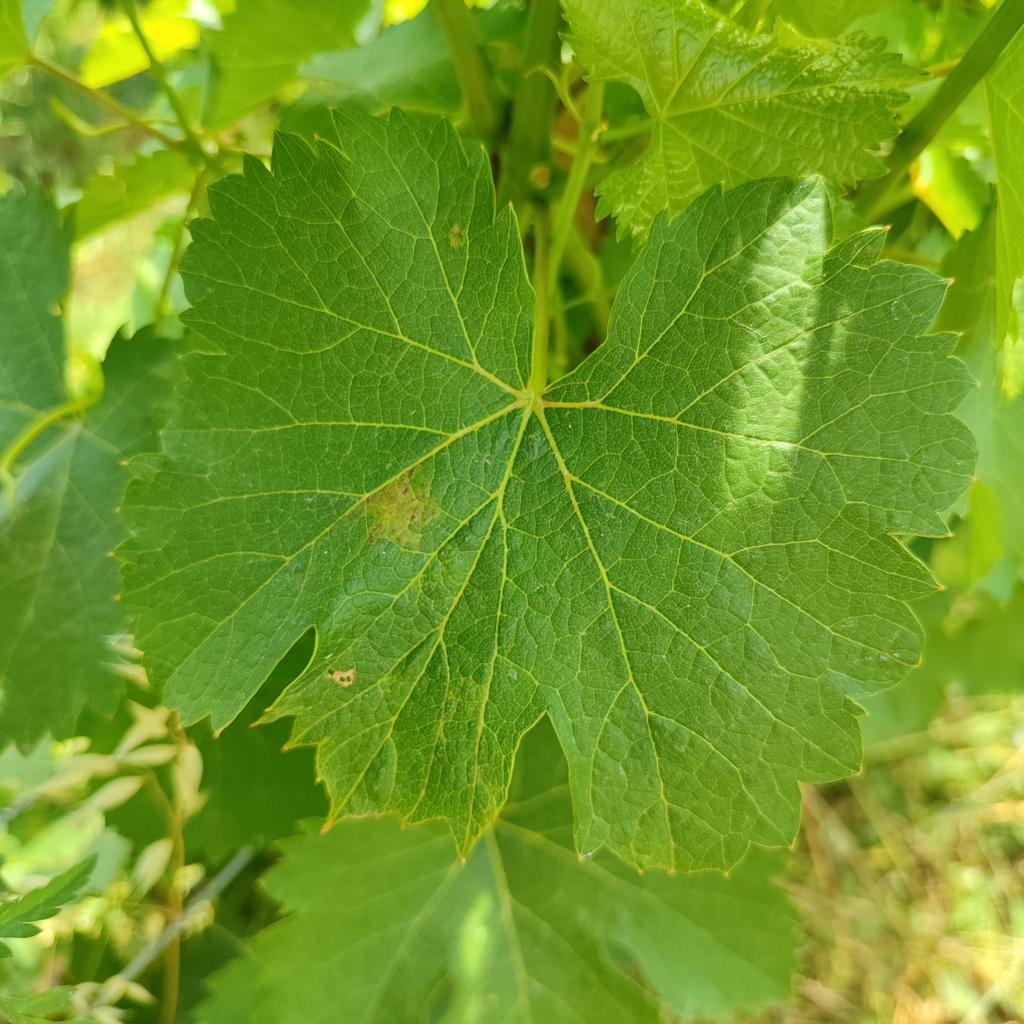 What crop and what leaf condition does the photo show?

grapevine, downy mildew
